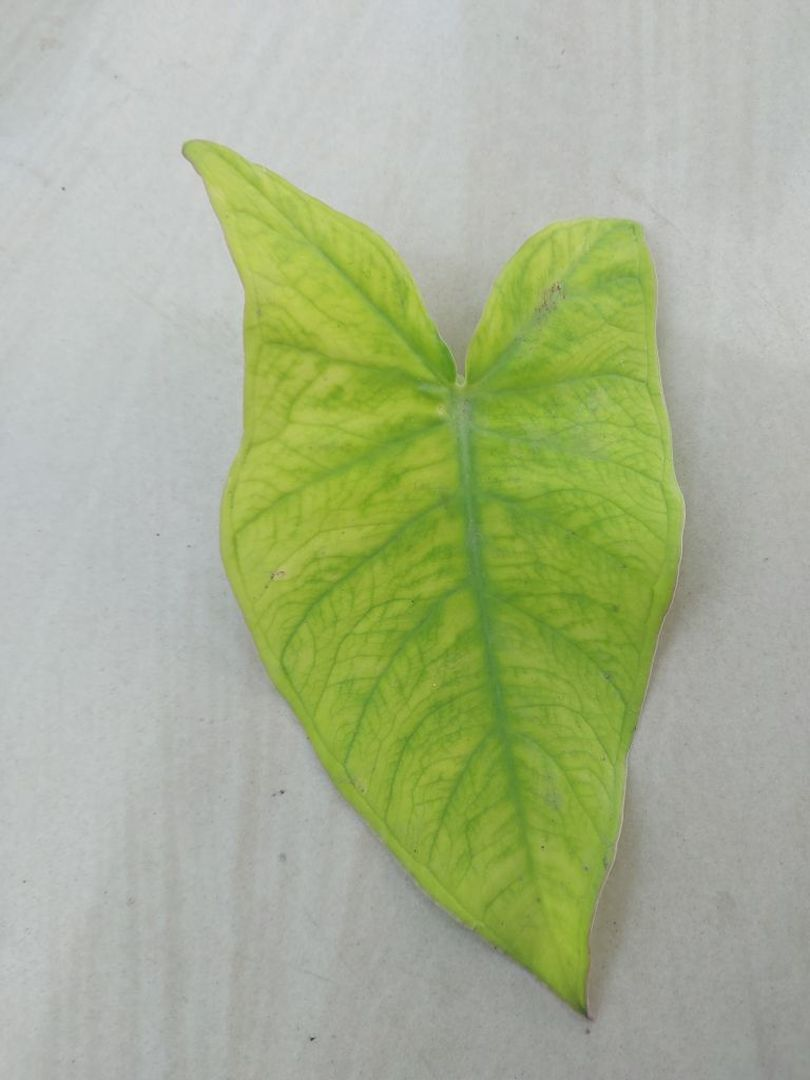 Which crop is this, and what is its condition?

taro, mosaic
